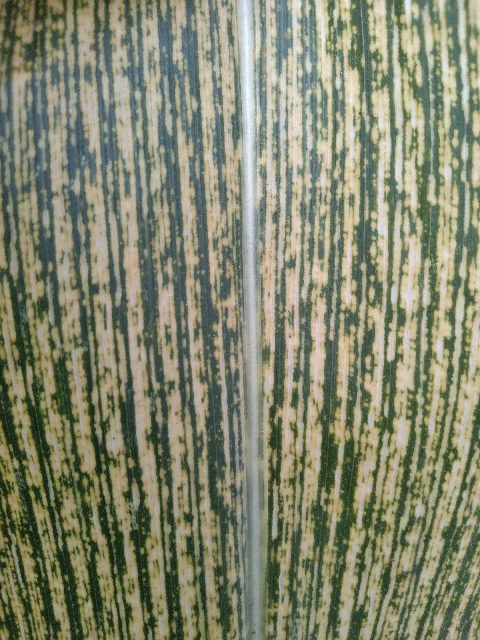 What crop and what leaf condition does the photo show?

maize, maize streak virus
